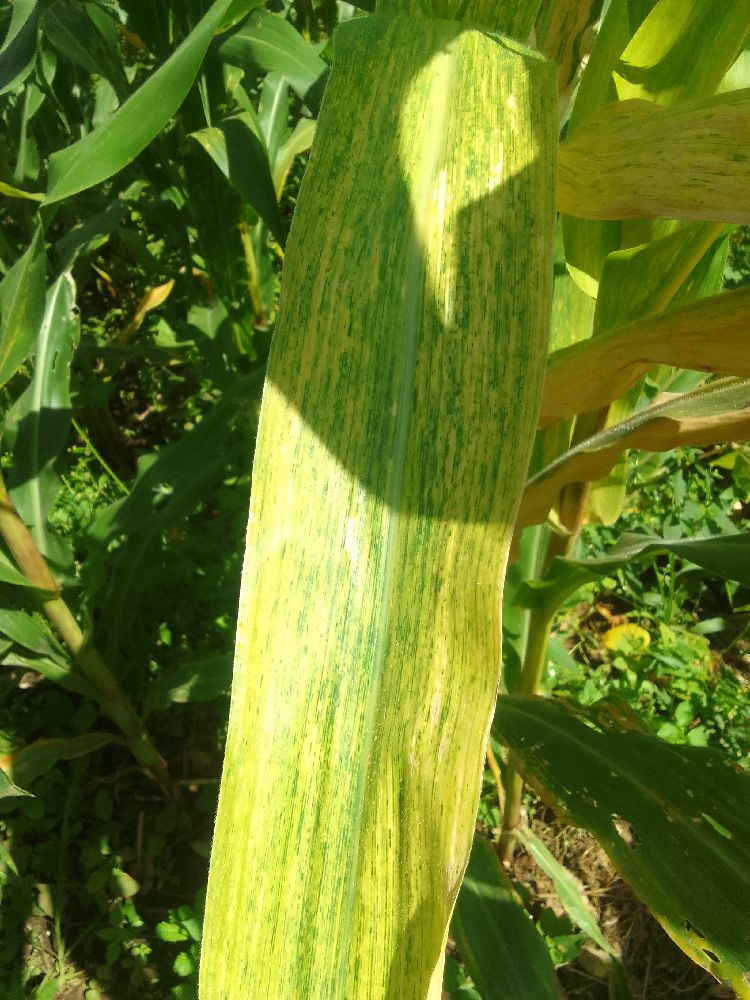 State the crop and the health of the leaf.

maize, maize lethal necrosis
